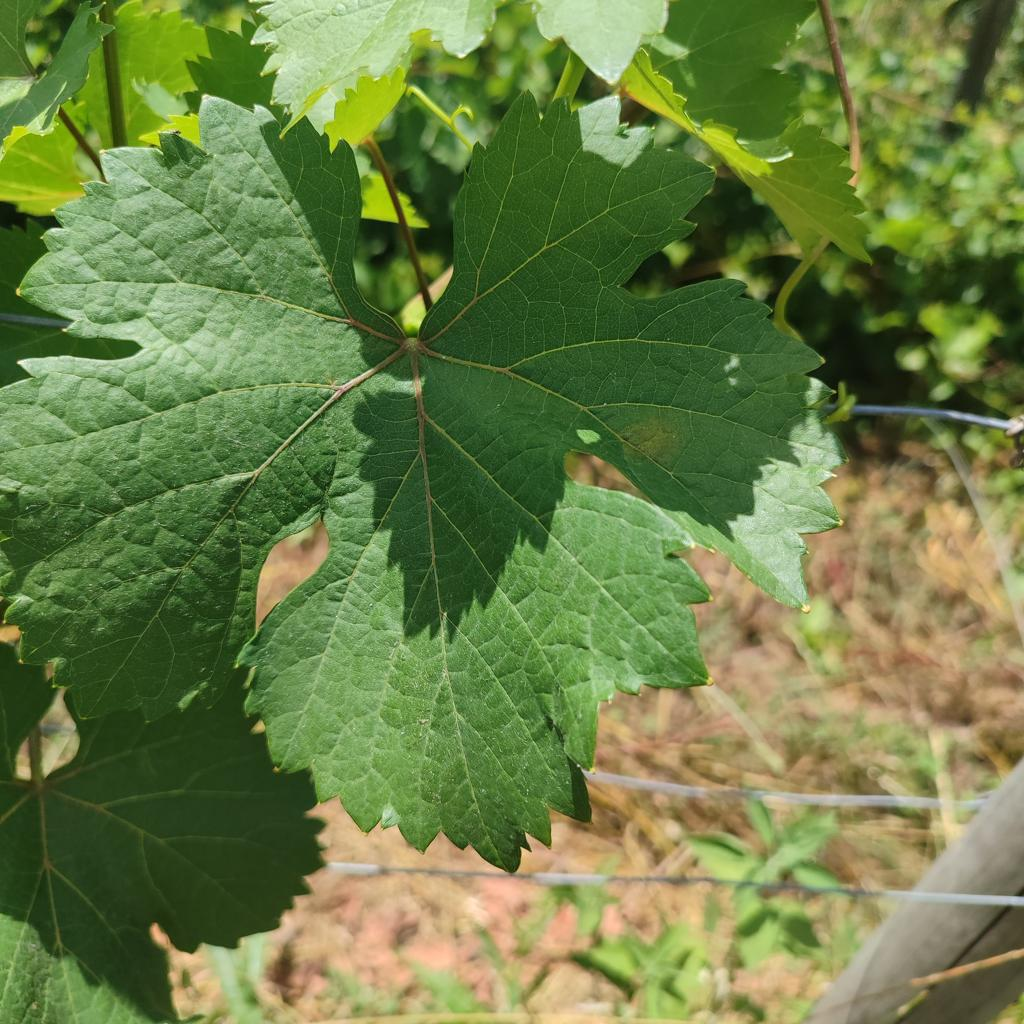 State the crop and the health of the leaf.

grapevine, downy mildew
